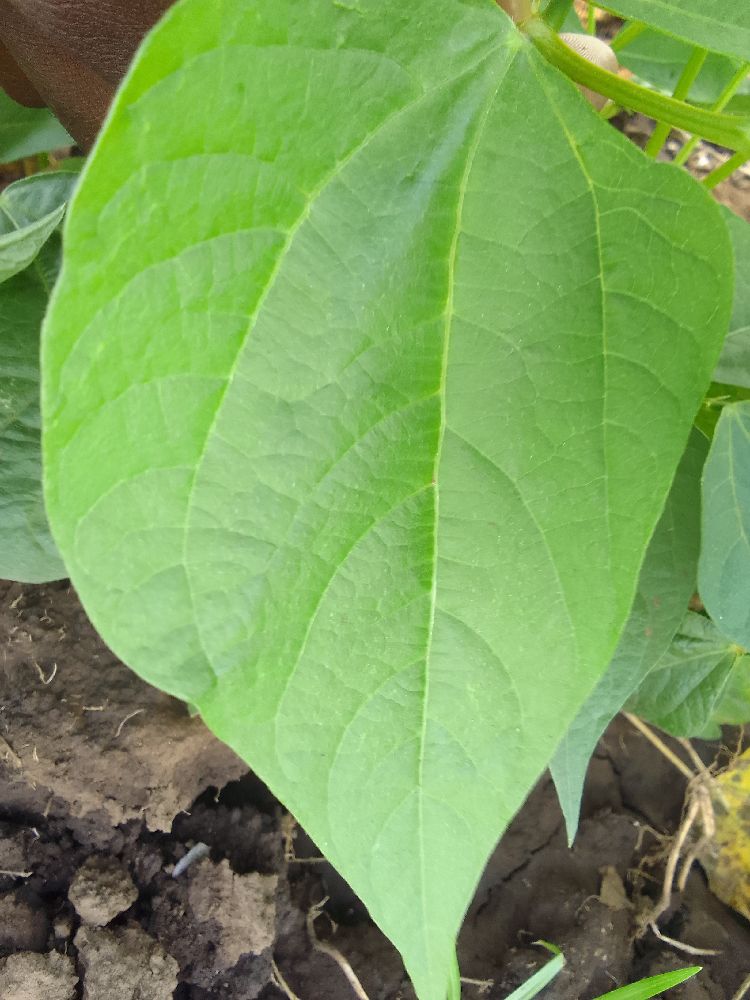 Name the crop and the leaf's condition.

common bean, healthy
